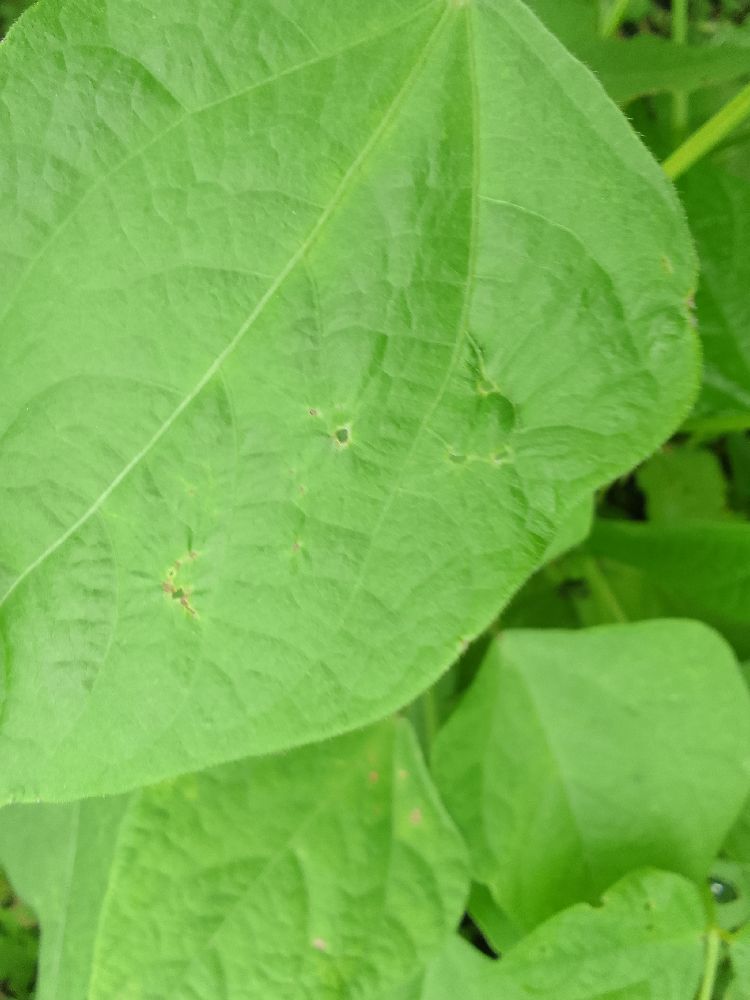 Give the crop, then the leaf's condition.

common bean, healthy
